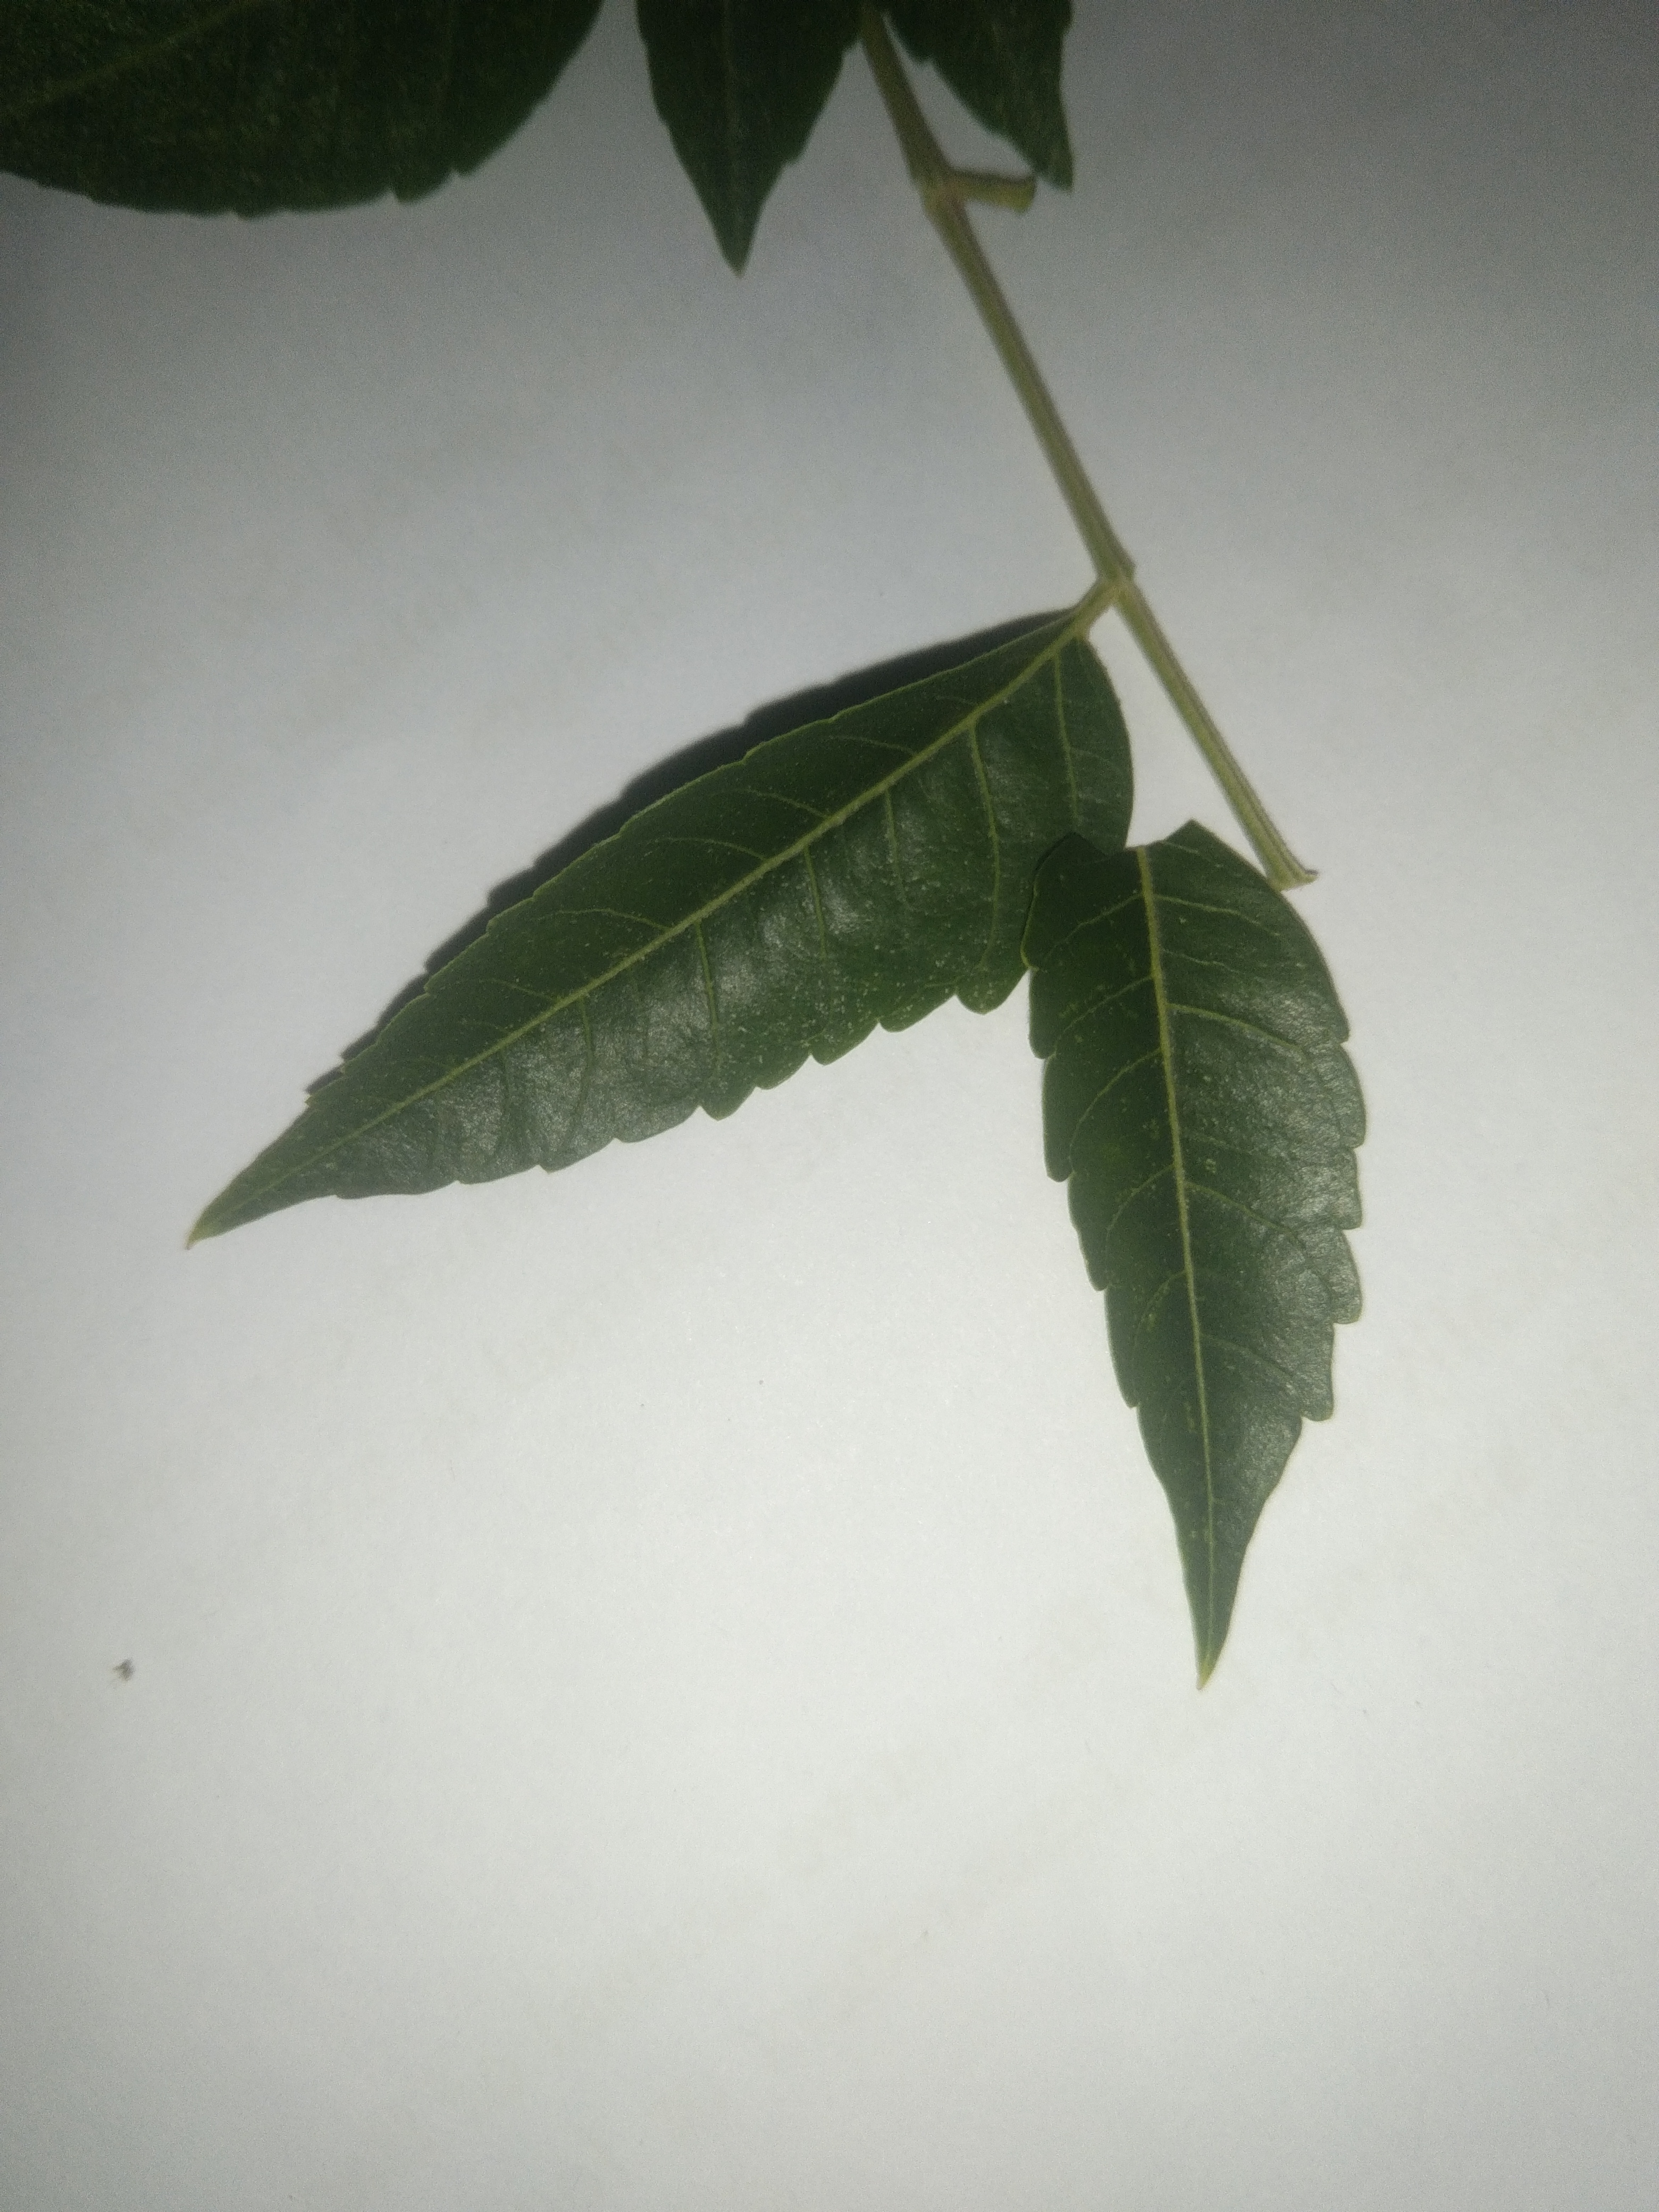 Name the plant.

neem
